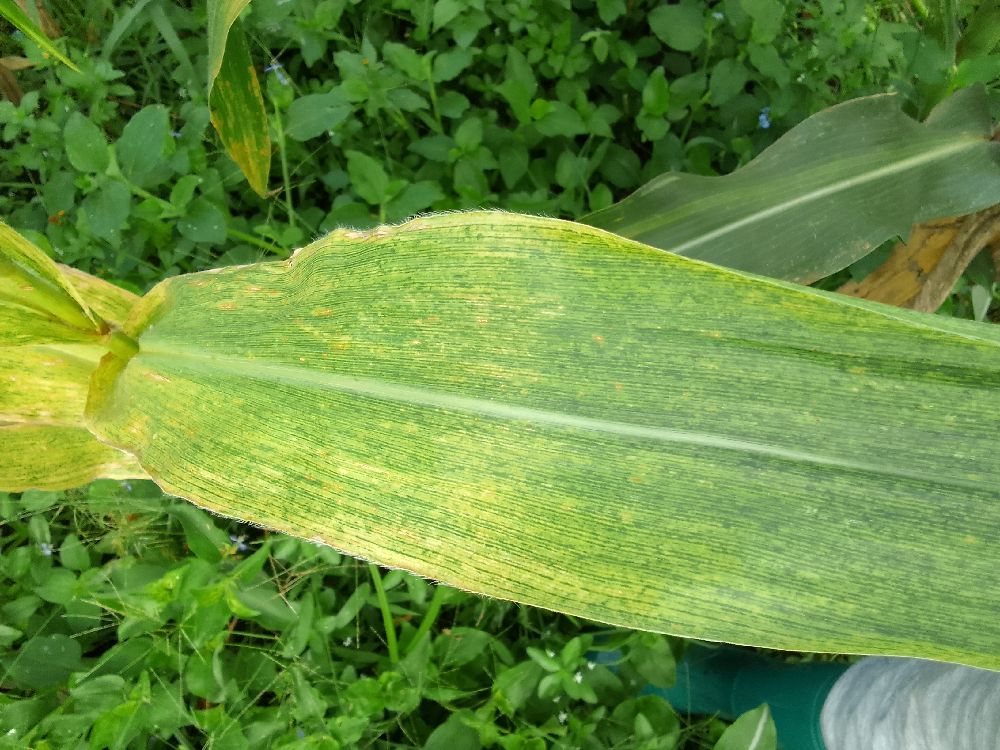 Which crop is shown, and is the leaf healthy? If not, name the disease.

maize, maize lethal necrosis
